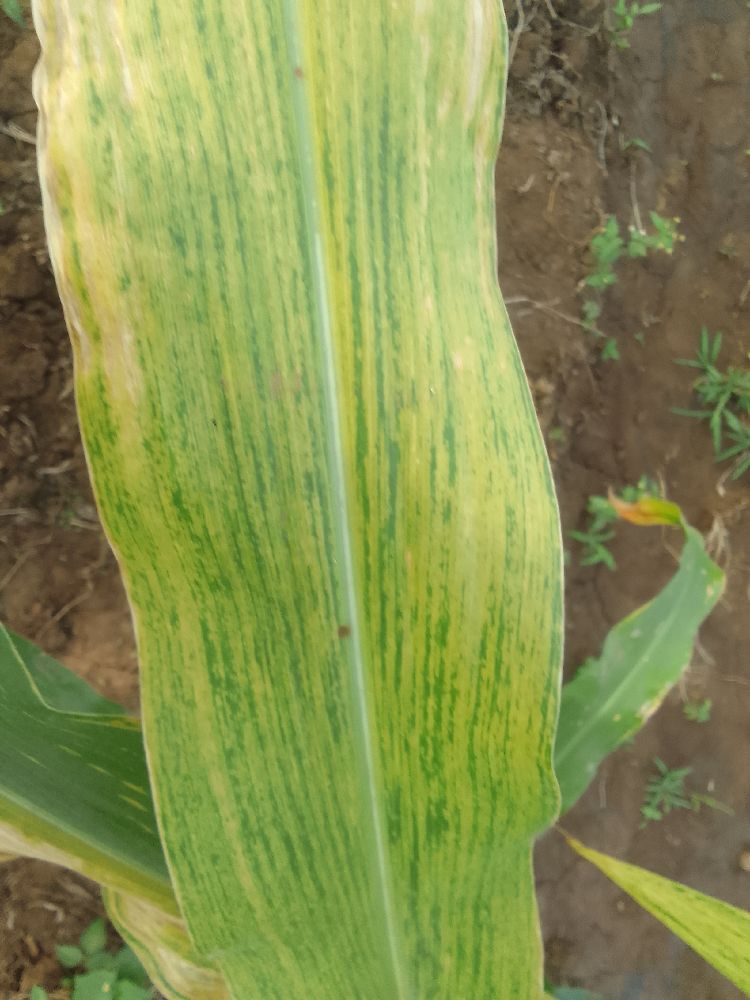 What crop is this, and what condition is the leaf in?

maize, maize lethal necrosis
